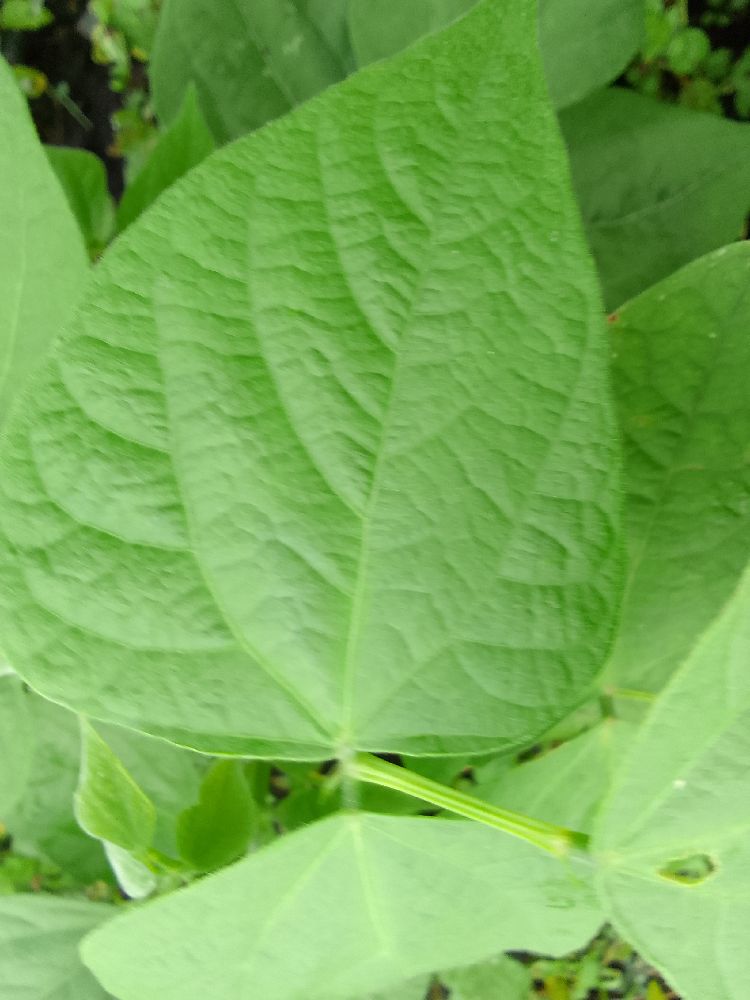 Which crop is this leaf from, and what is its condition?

common bean, healthy
